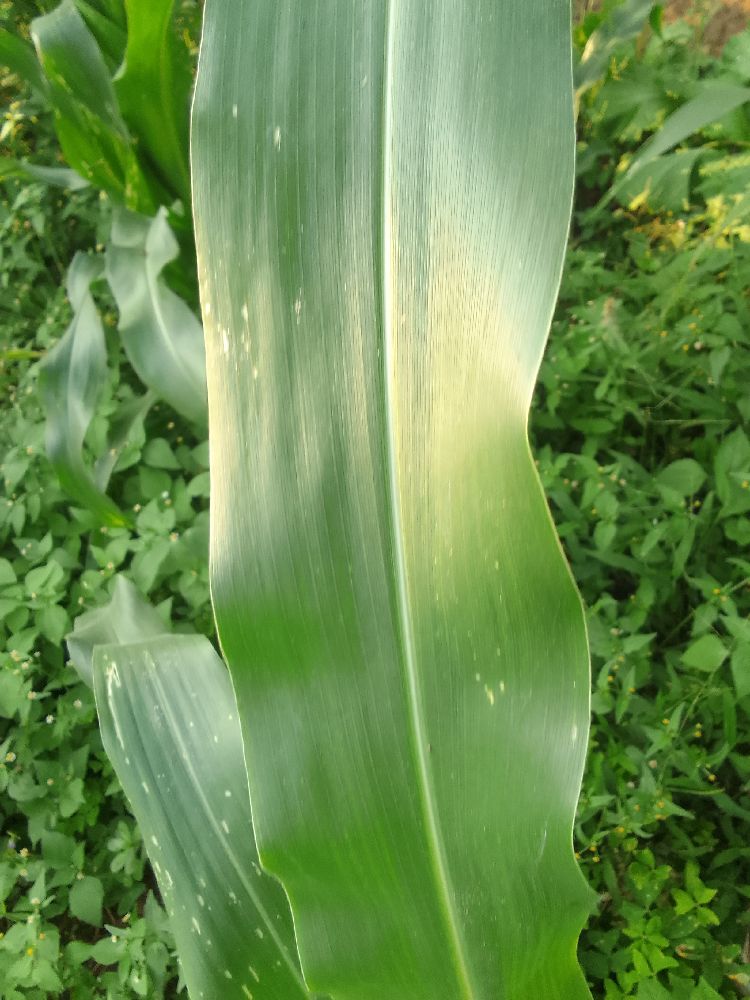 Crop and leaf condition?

maize, healthy
